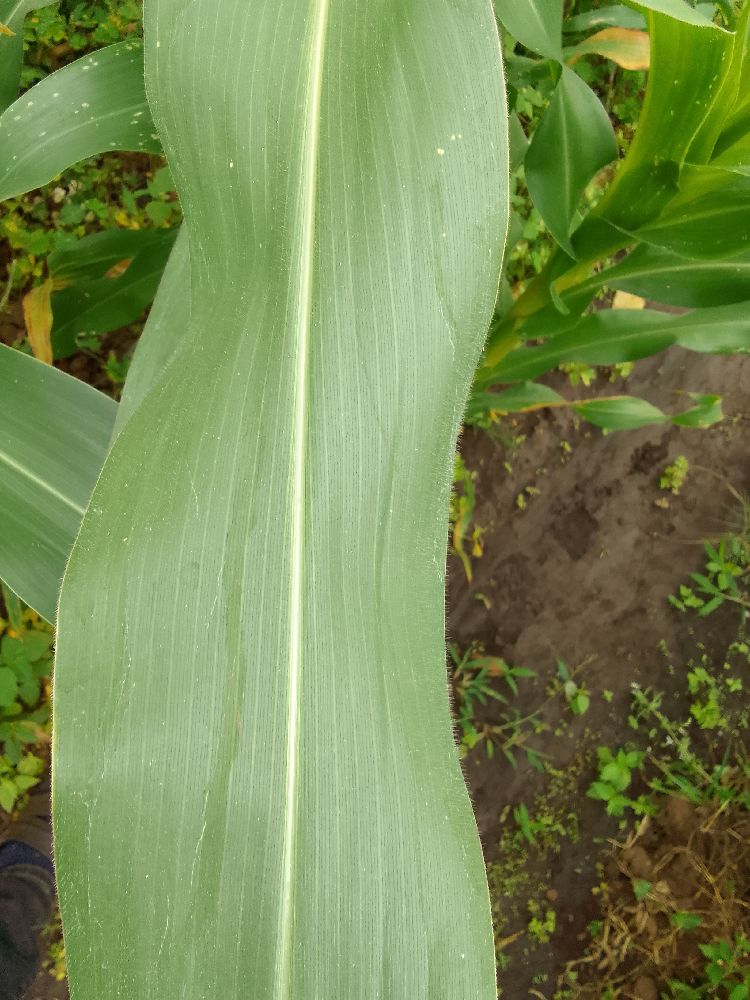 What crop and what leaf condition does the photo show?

maize, healthy
